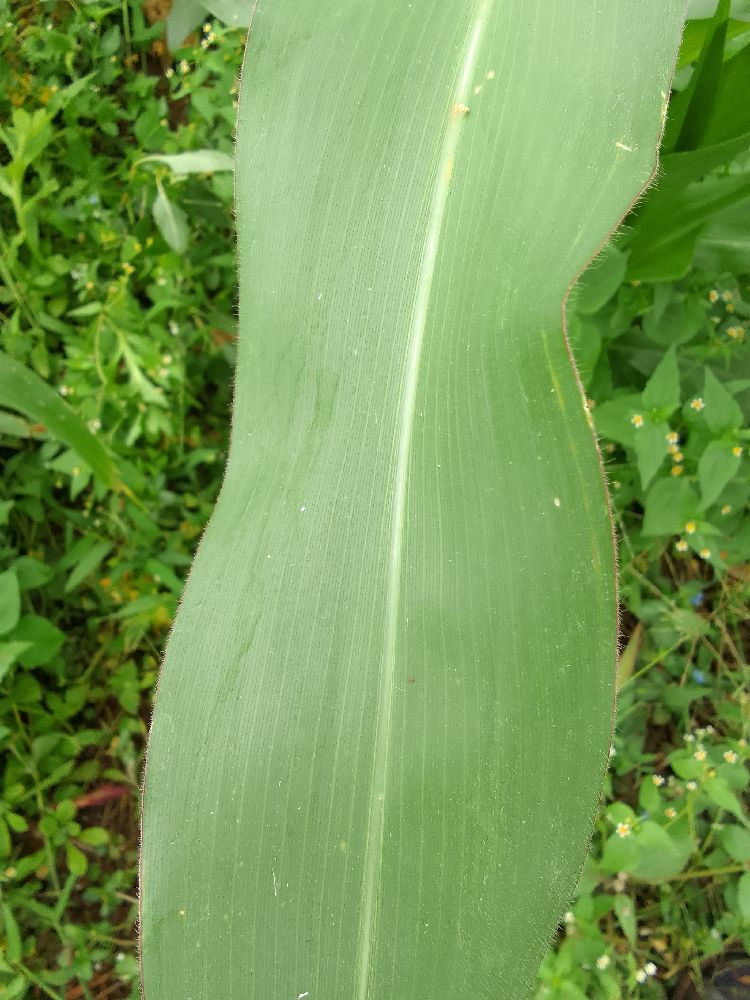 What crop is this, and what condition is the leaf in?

maize, healthy
